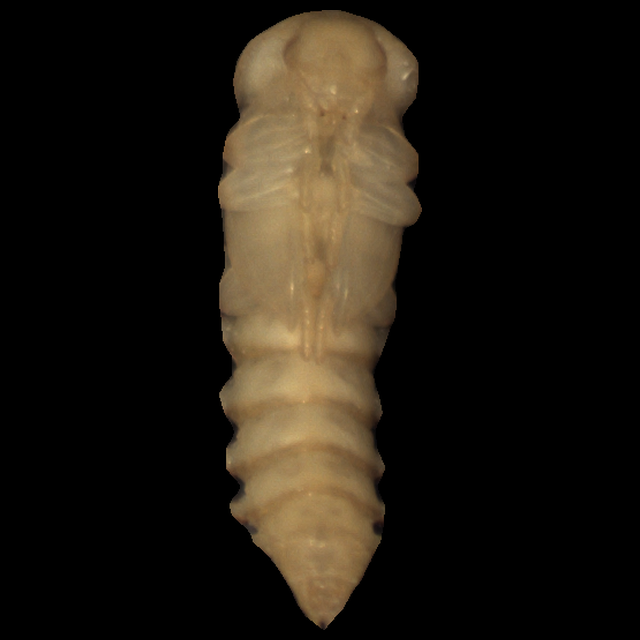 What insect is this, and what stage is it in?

mealworm pupa
